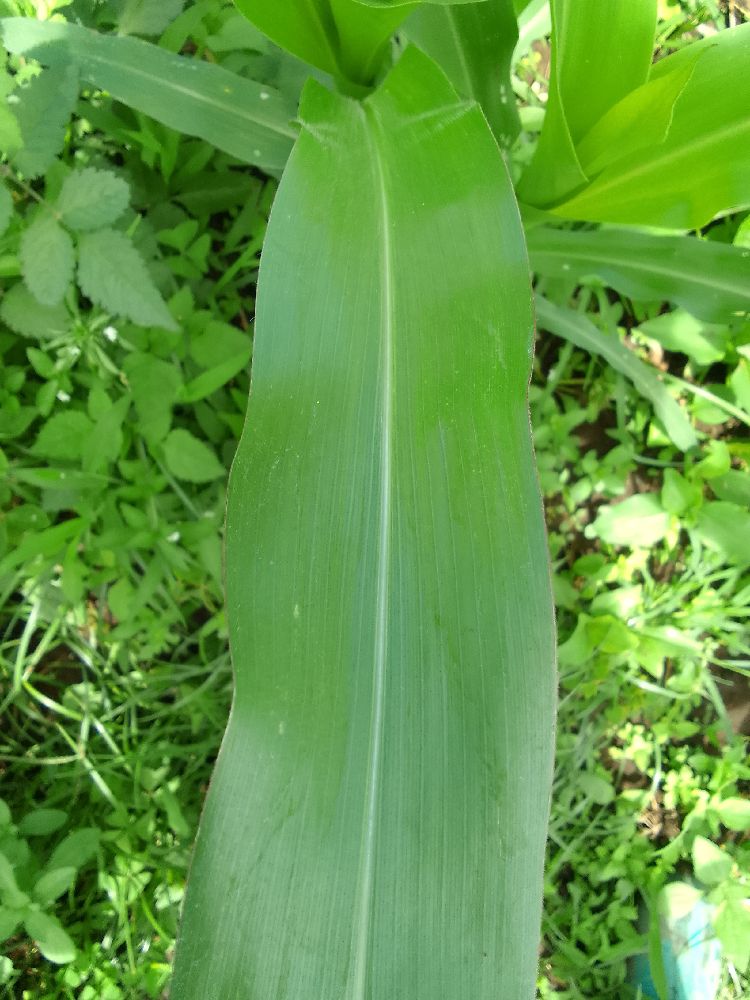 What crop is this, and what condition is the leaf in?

maize, healthy
